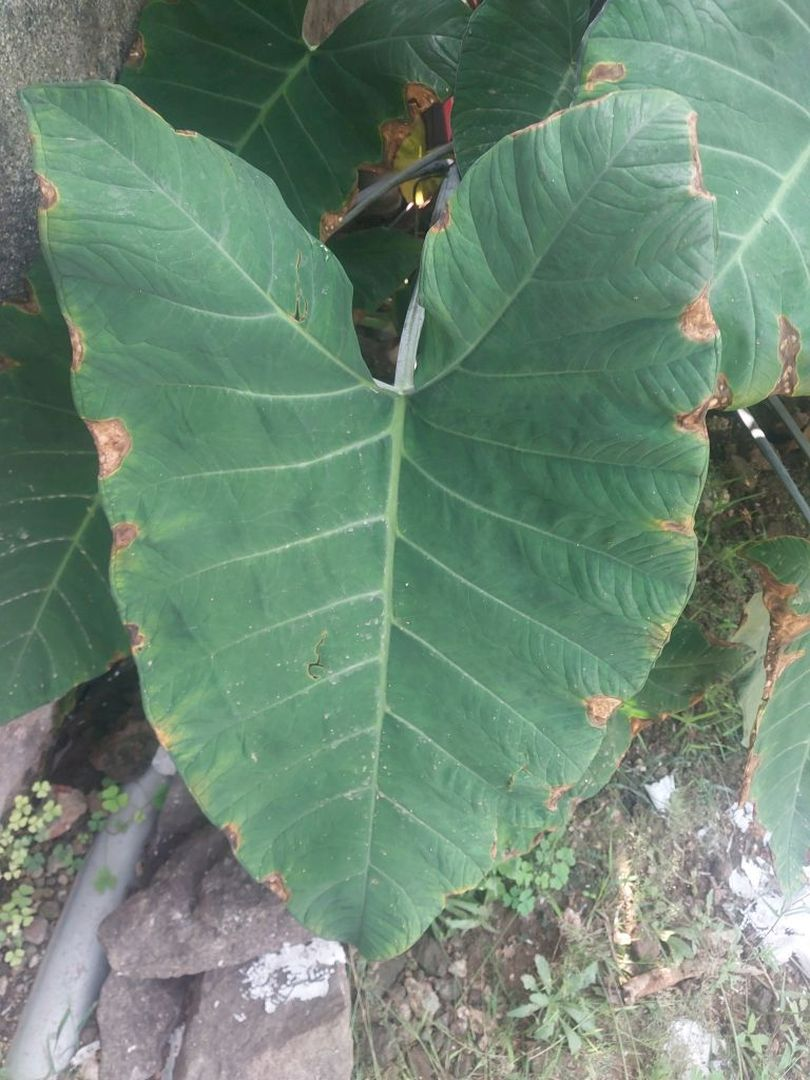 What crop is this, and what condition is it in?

taro, leaf blight
